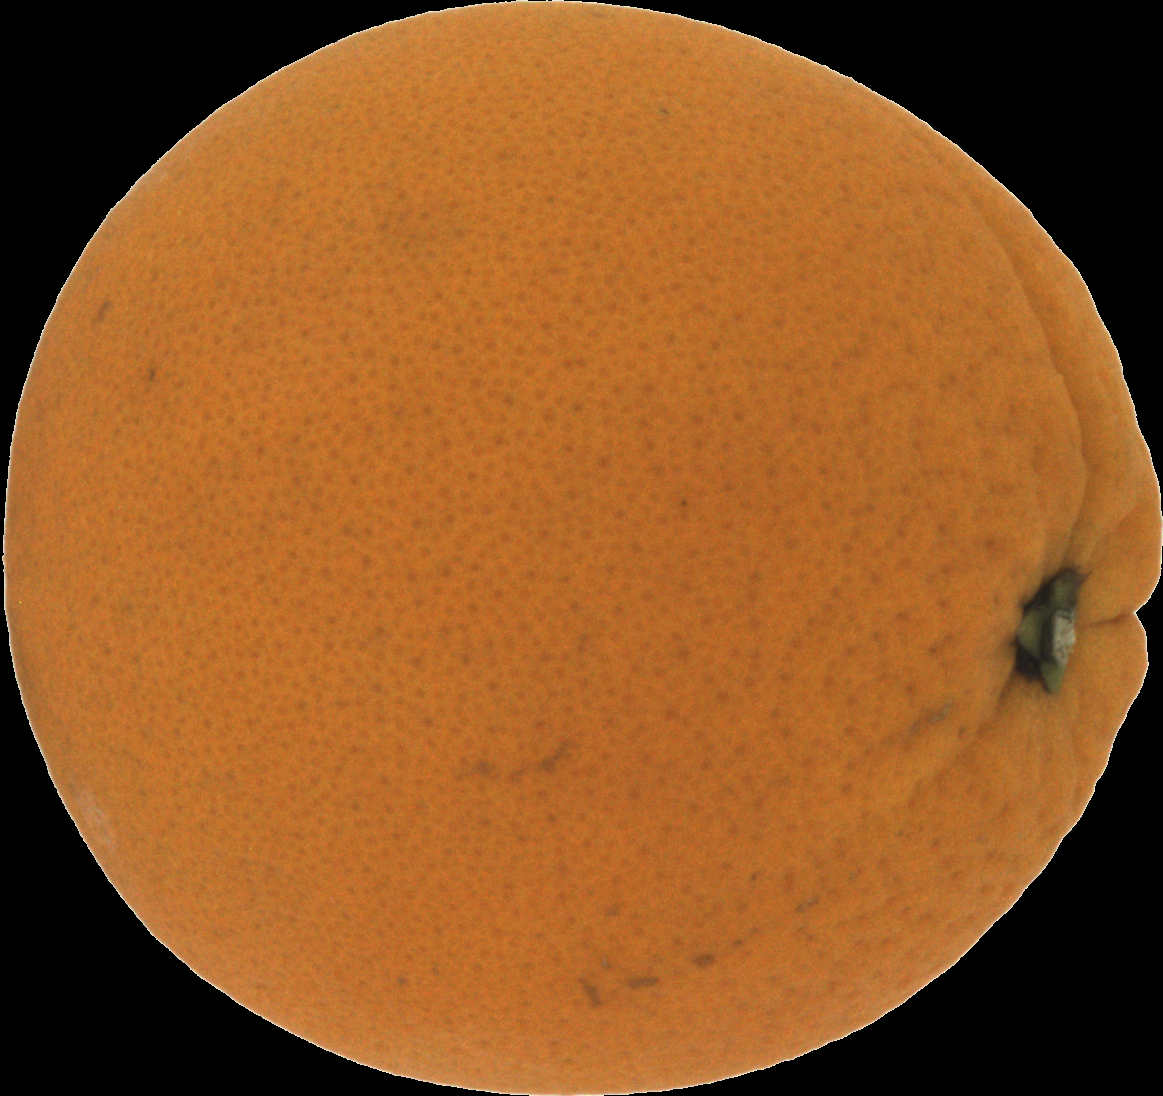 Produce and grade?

orange, good
